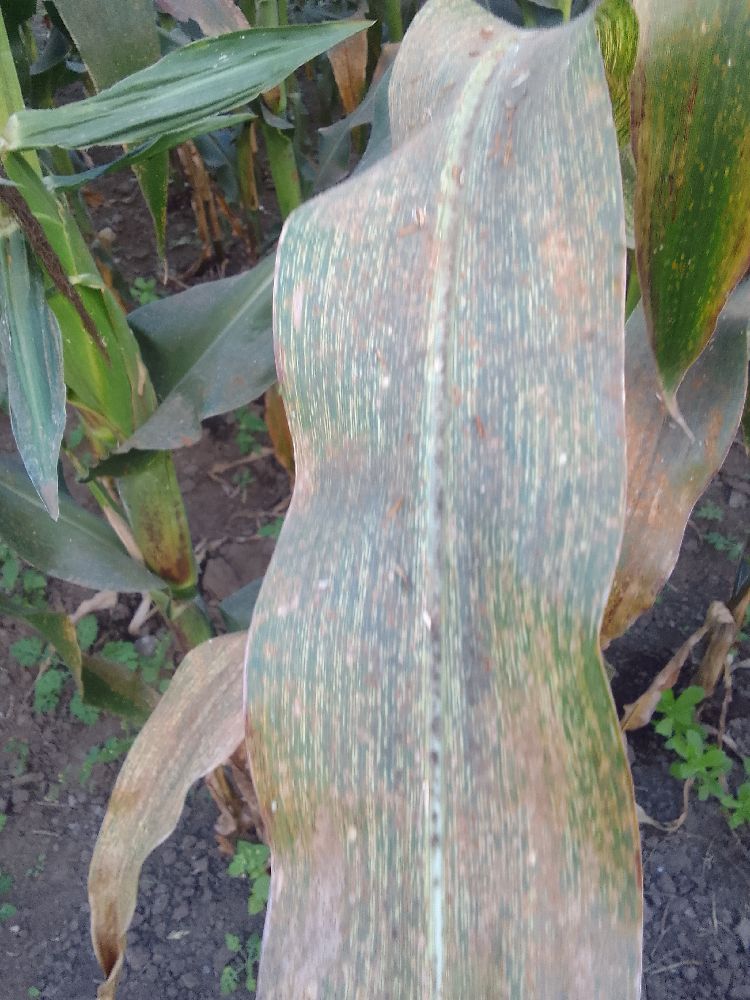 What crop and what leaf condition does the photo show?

maize, maize streak virus
